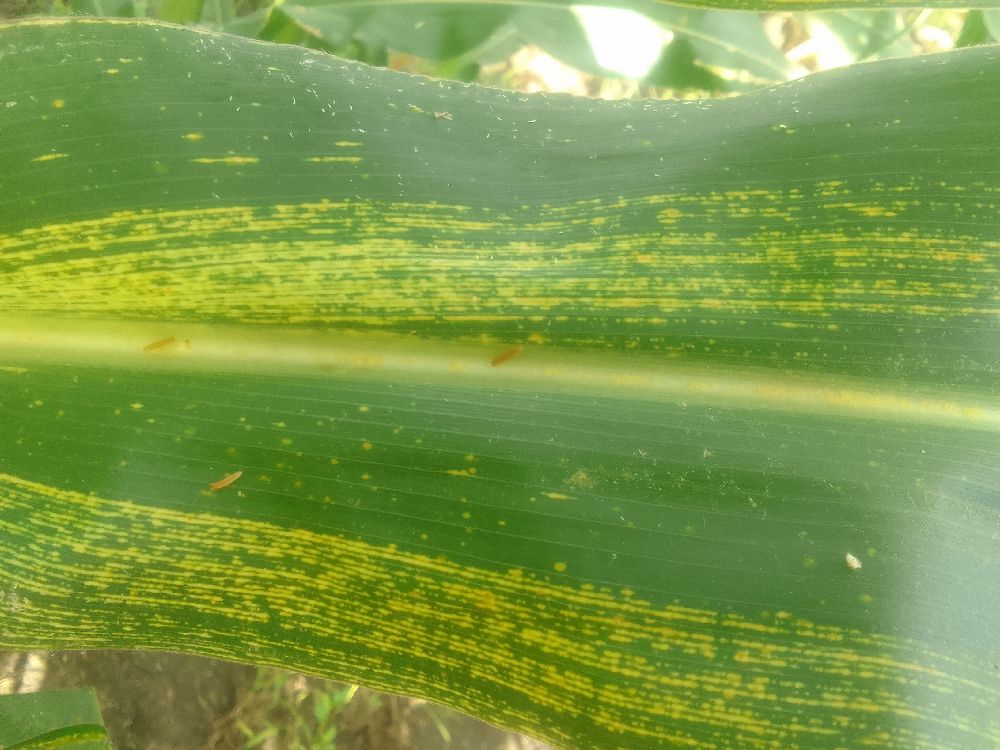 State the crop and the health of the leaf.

maize, maize streak virus
